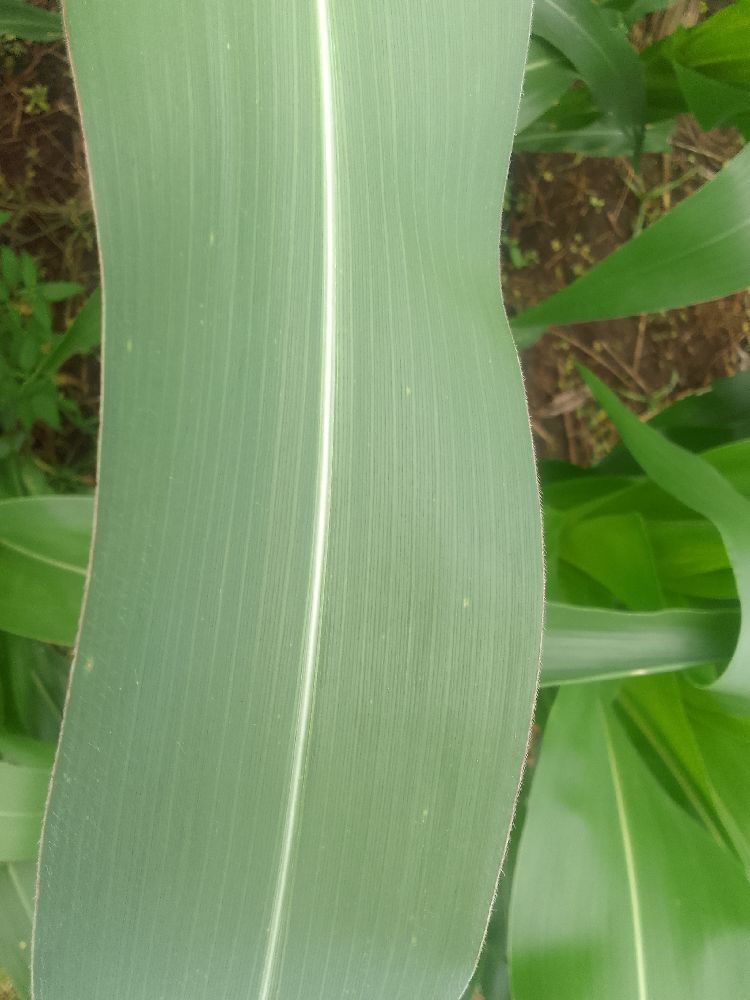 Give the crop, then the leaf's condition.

maize, healthy
